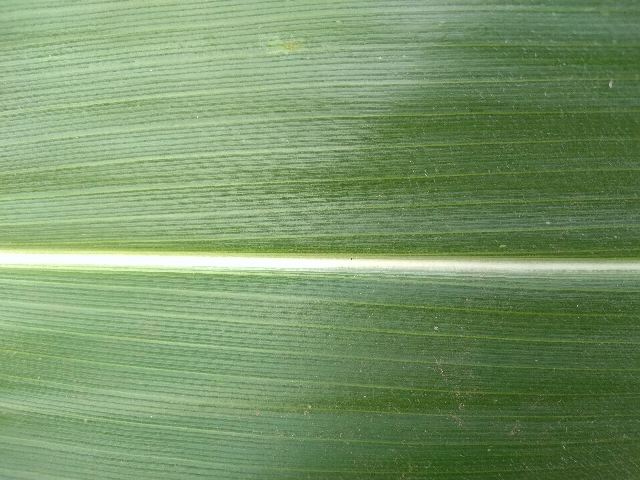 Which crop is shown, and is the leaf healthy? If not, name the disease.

maize, healthy
